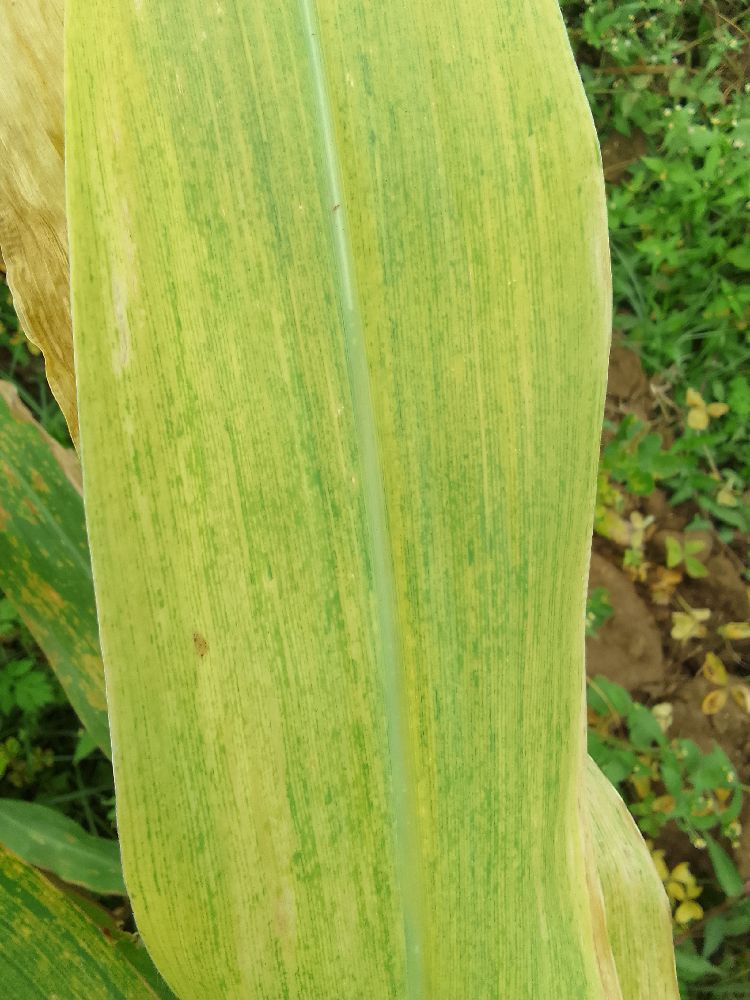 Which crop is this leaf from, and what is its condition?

maize, maize lethal necrosis
